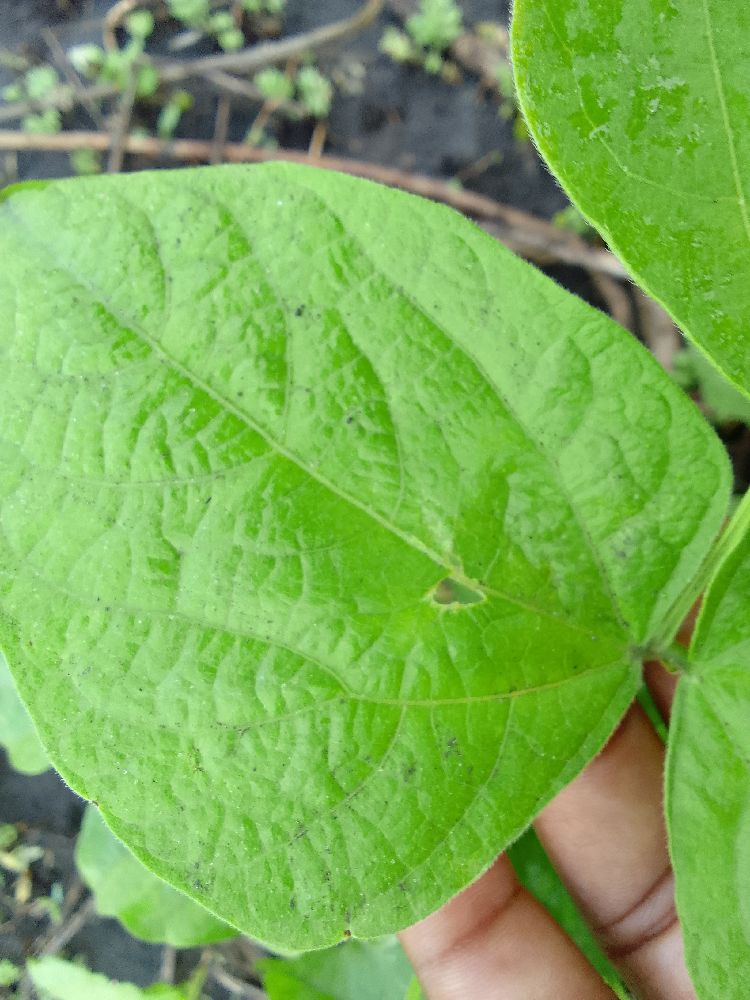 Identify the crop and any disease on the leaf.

common bean, healthy
